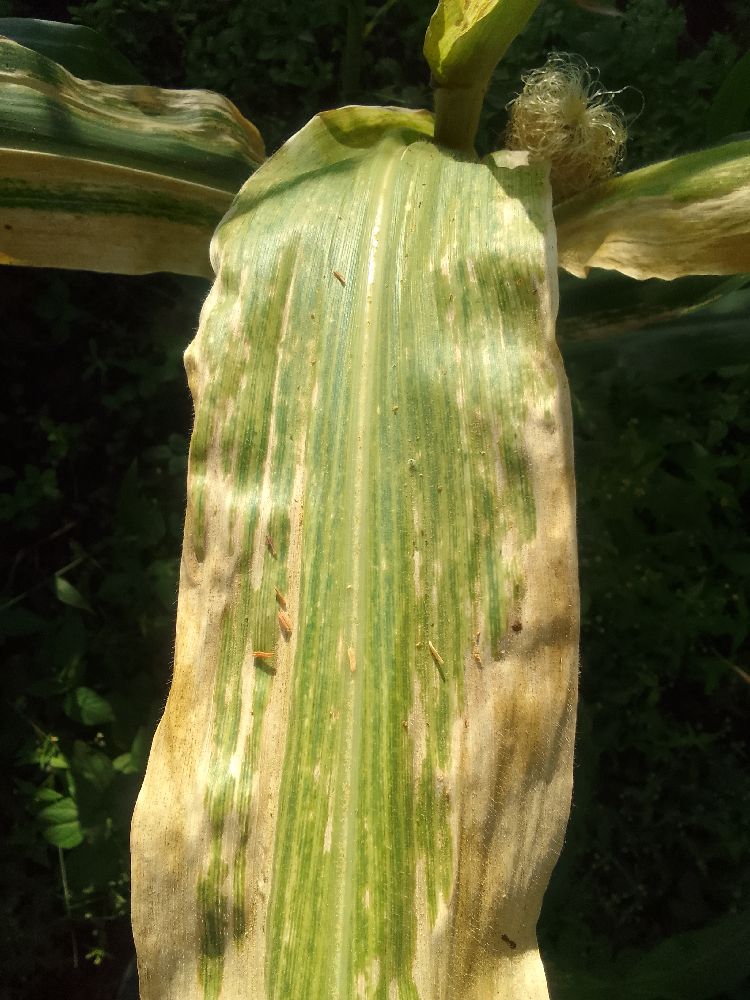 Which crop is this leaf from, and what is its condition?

maize, maize lethal necrosis
